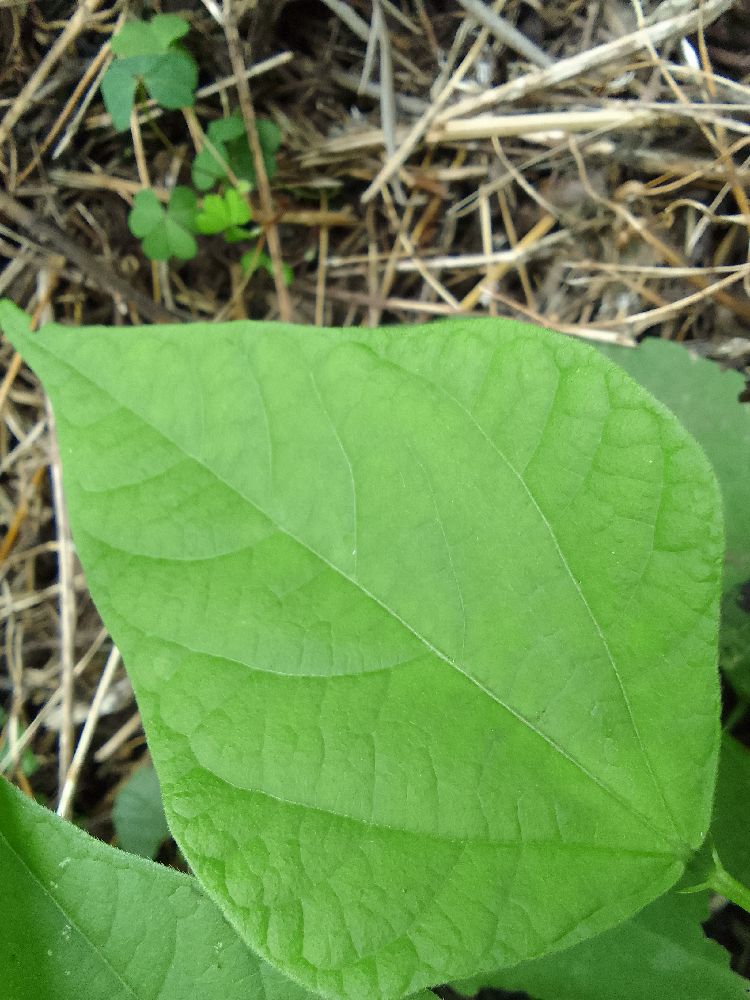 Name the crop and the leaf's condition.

common bean, healthy
